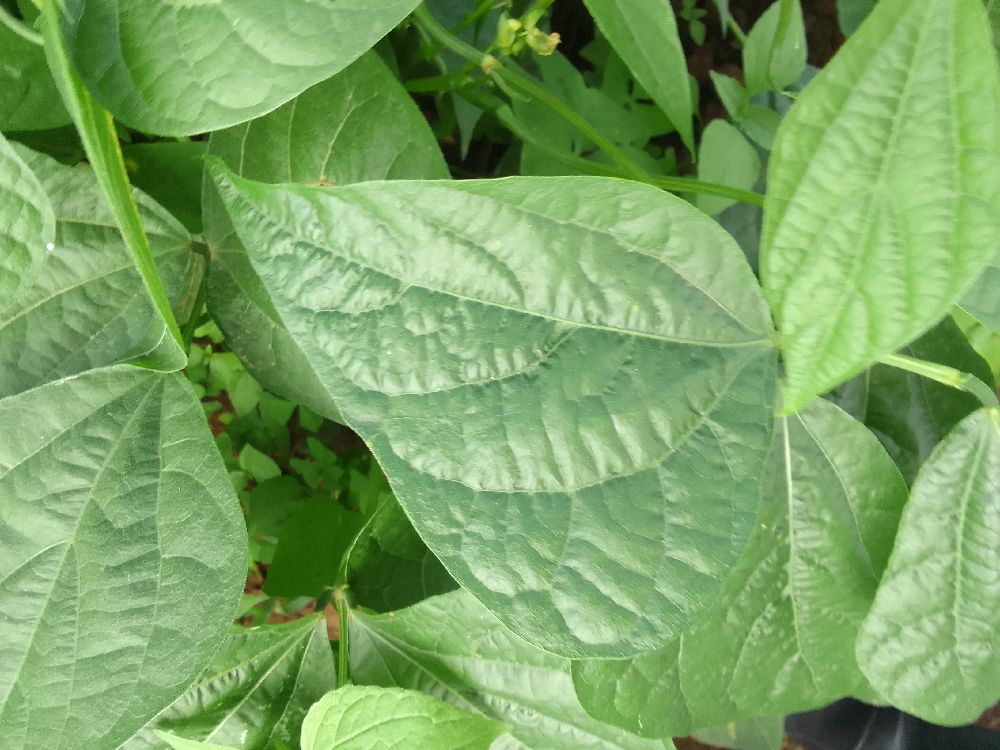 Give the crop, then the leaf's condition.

common bean, healthy
